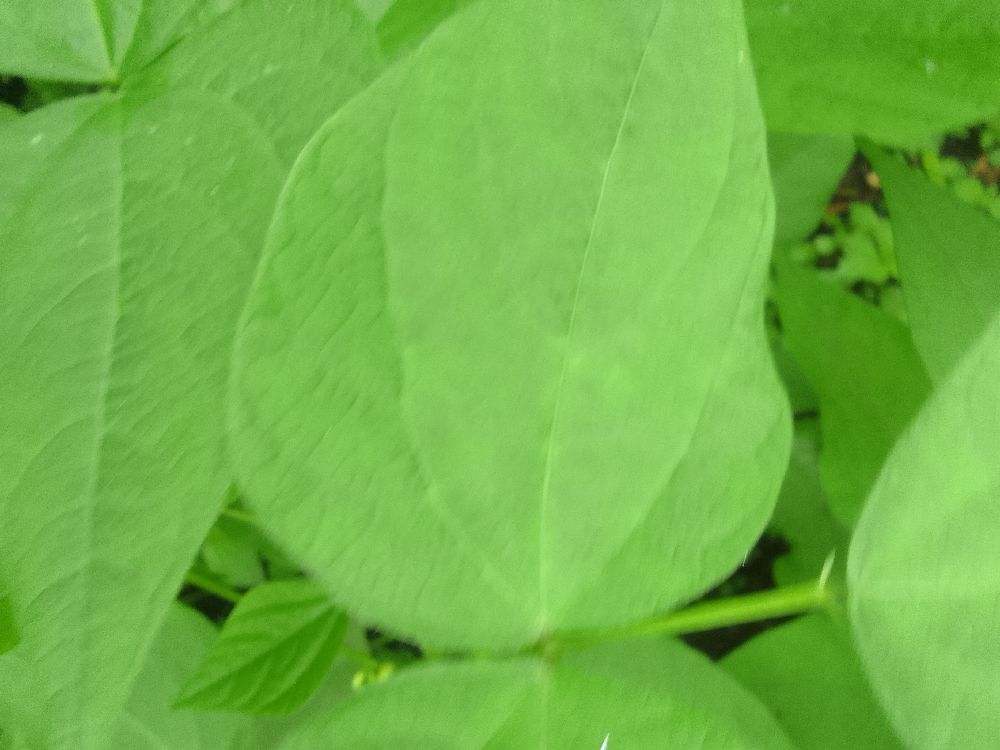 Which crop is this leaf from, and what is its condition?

common bean, healthy
